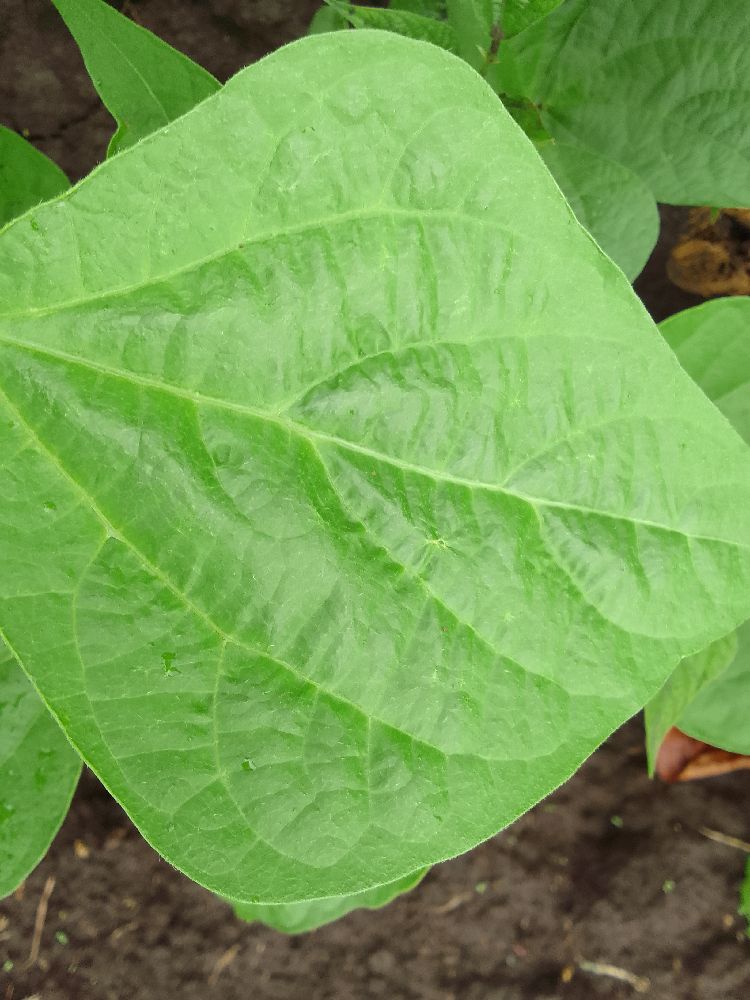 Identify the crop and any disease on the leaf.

common bean, healthy
